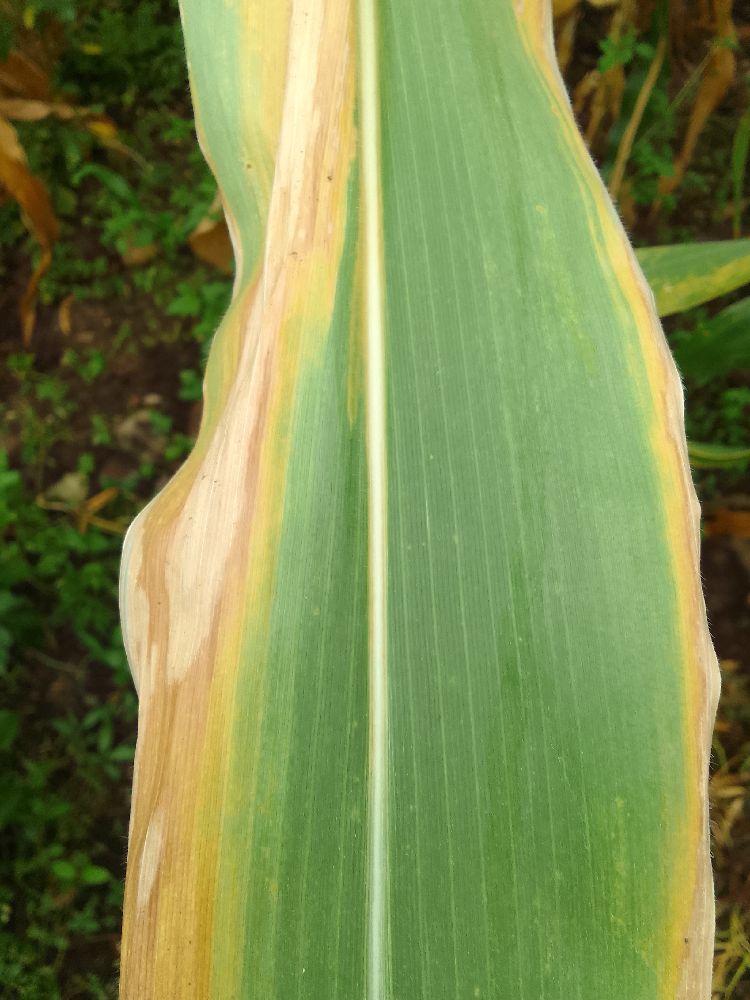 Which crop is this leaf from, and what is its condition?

maize, maize lethal necrosis
